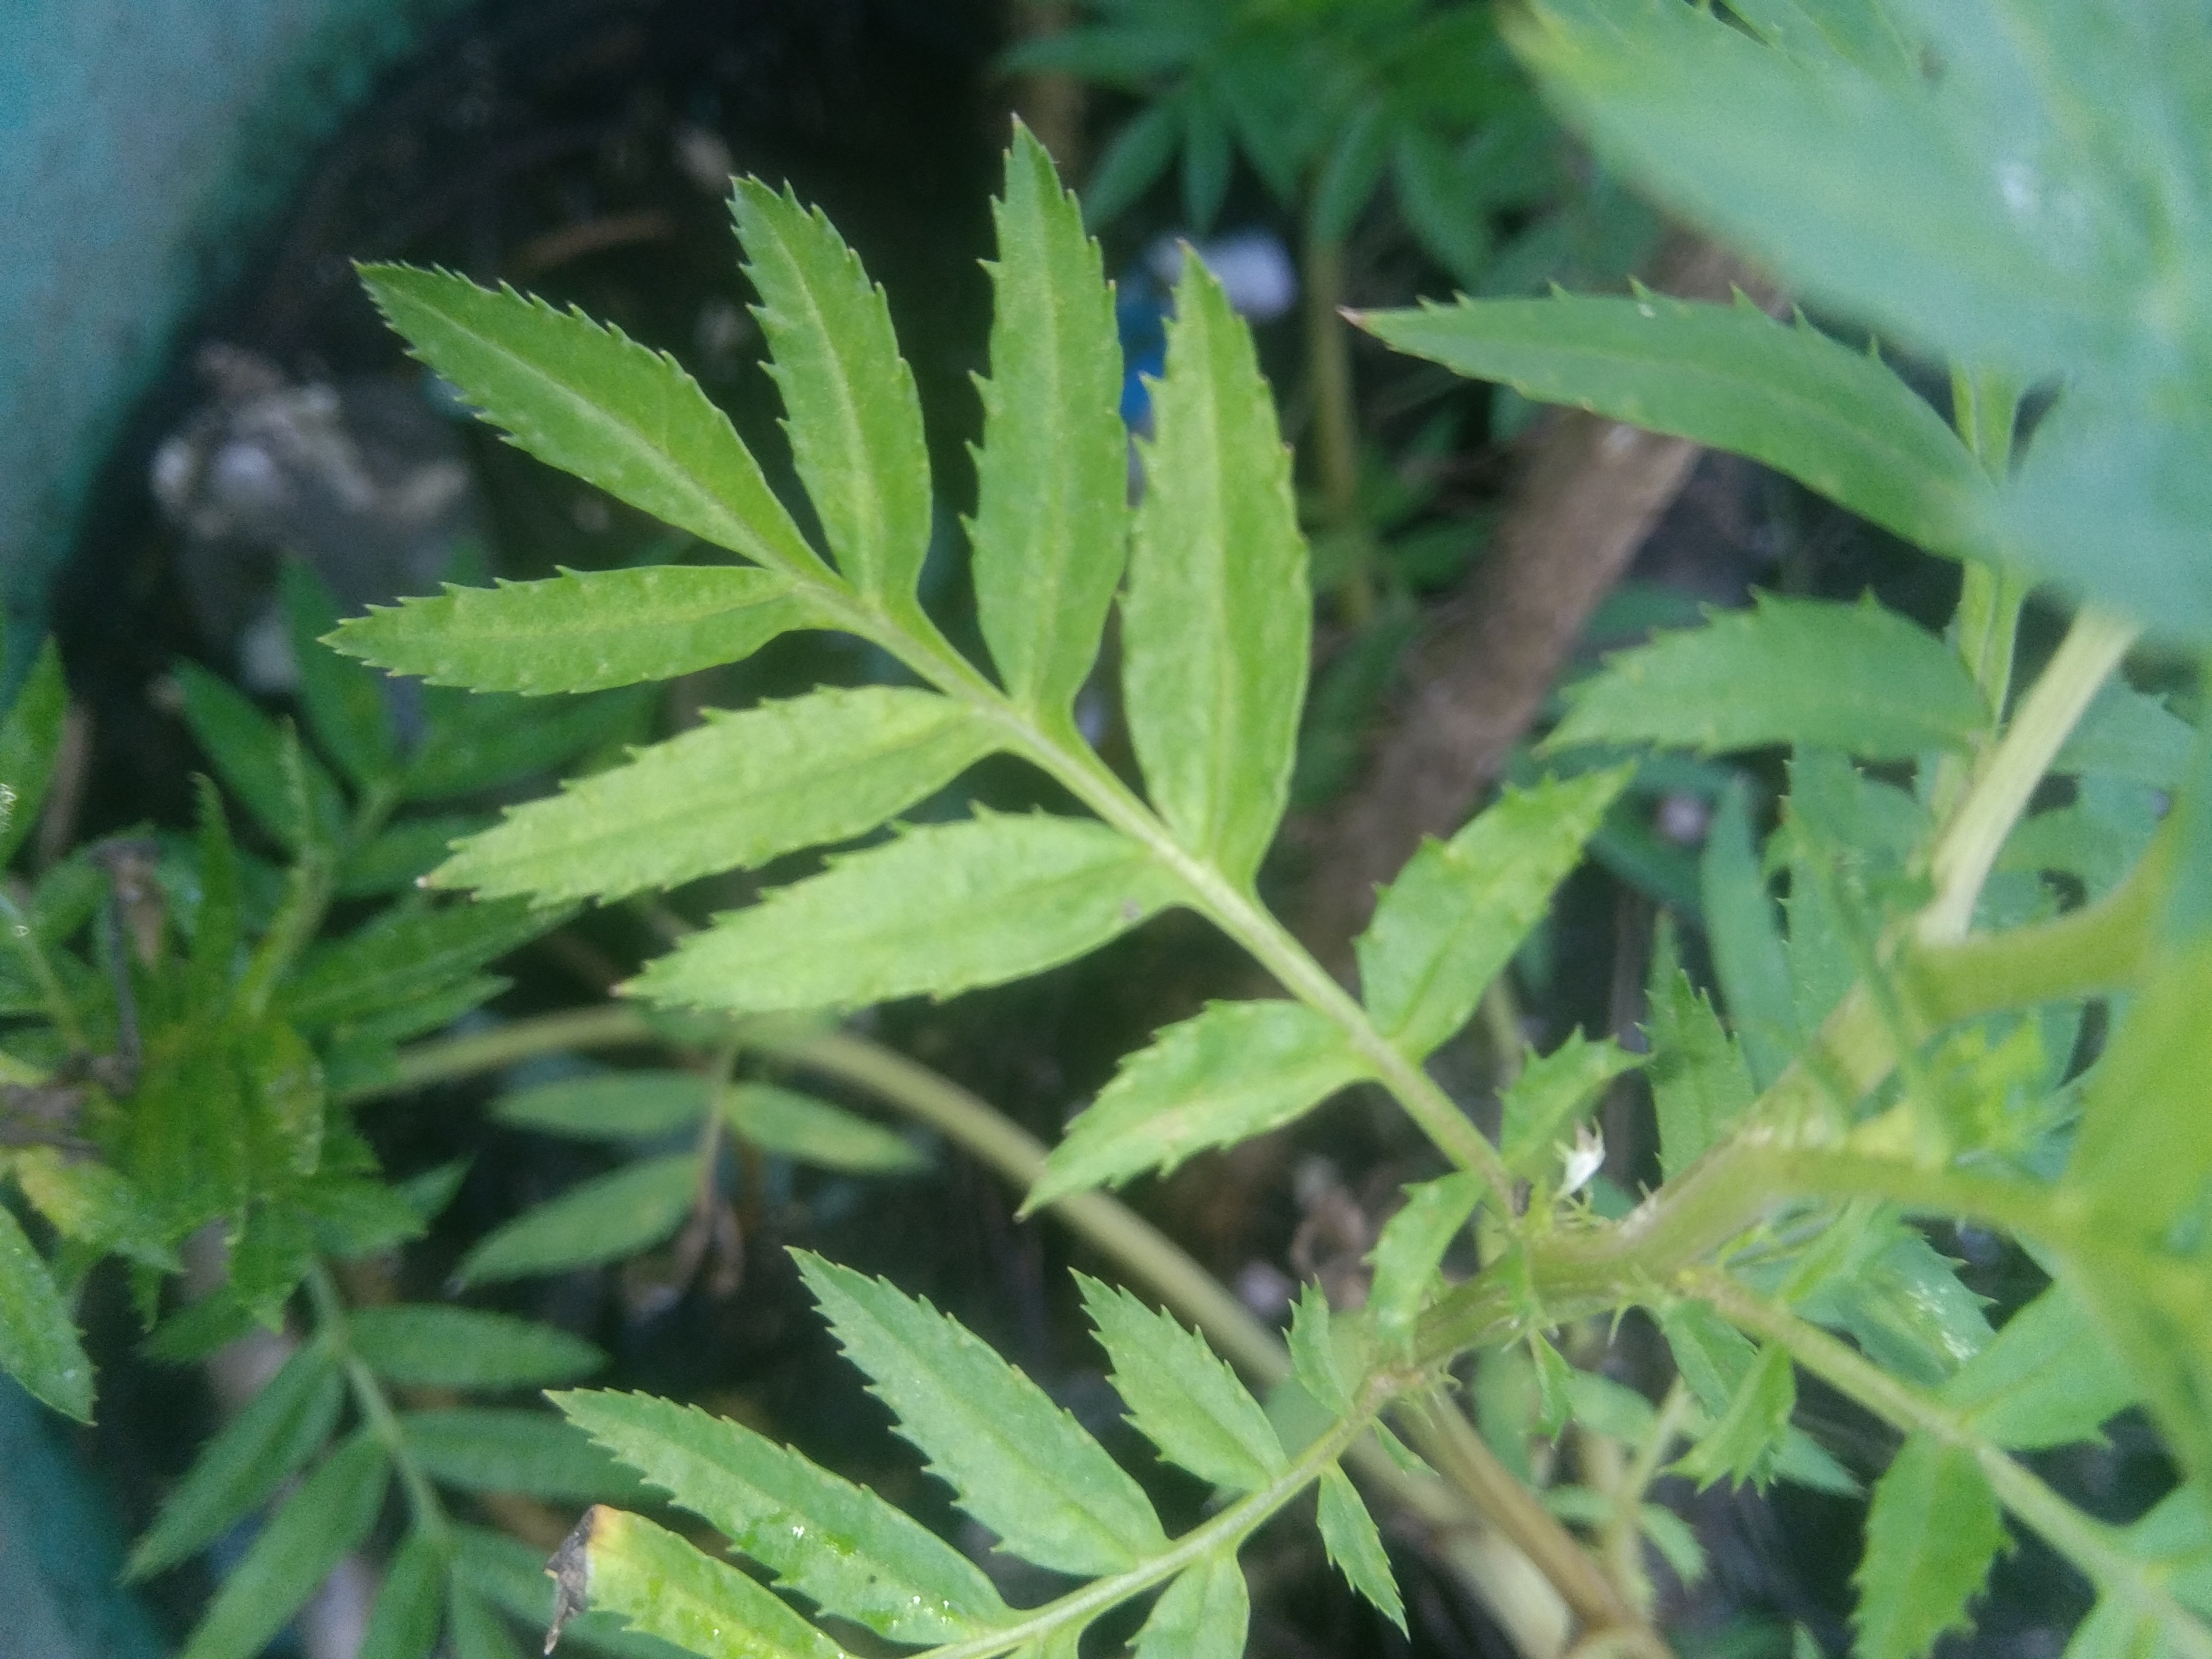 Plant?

marigold
